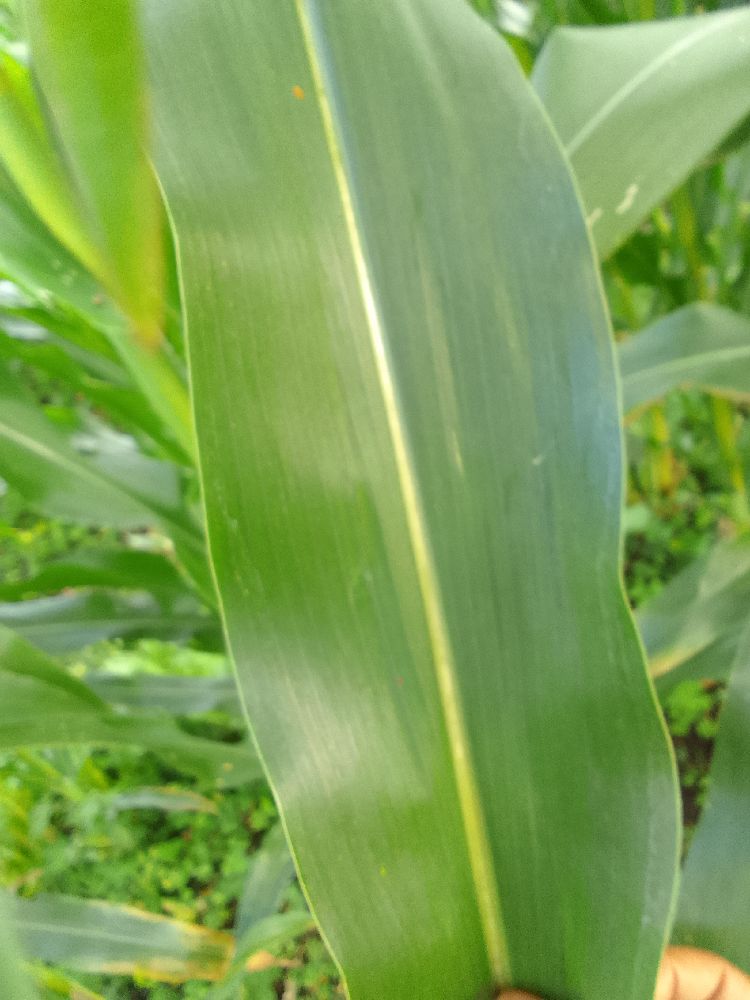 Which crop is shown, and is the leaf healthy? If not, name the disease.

maize, healthy
